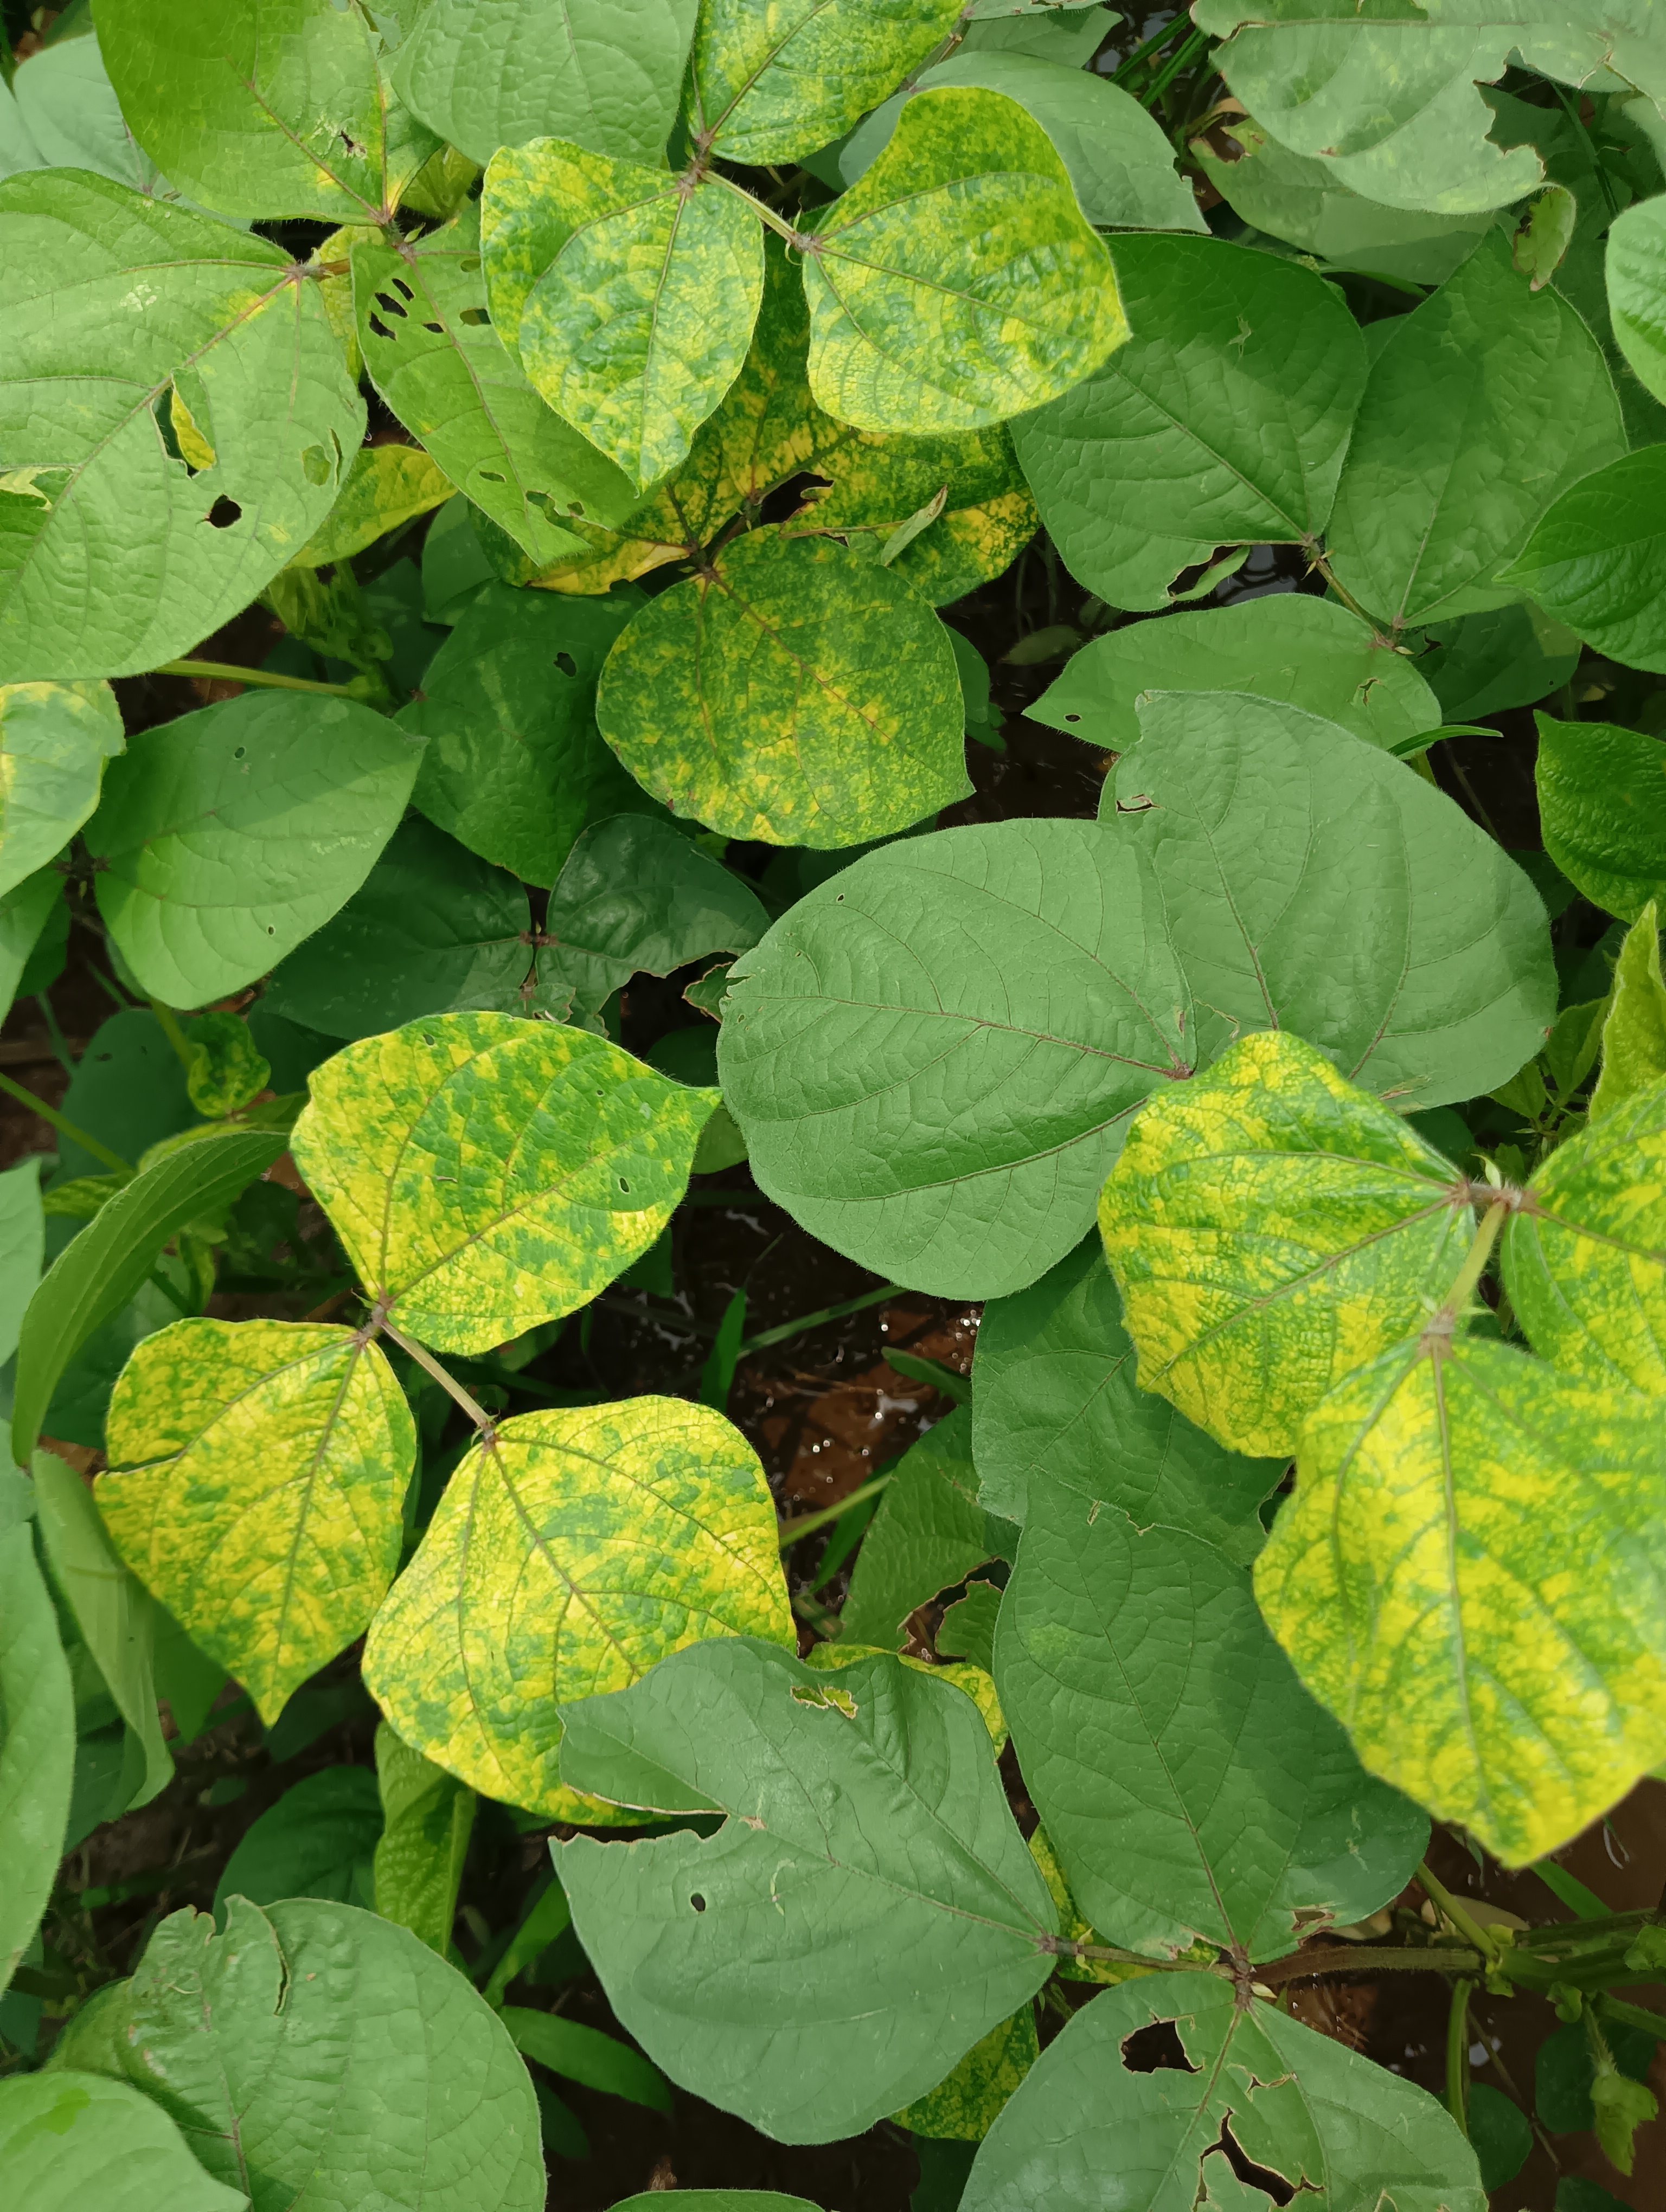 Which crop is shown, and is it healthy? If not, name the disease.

mungbean, yellow mosaic
